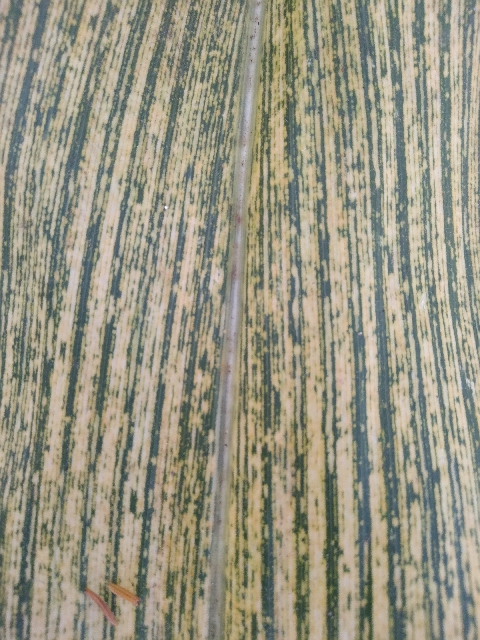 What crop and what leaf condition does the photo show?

maize, maize streak virus
